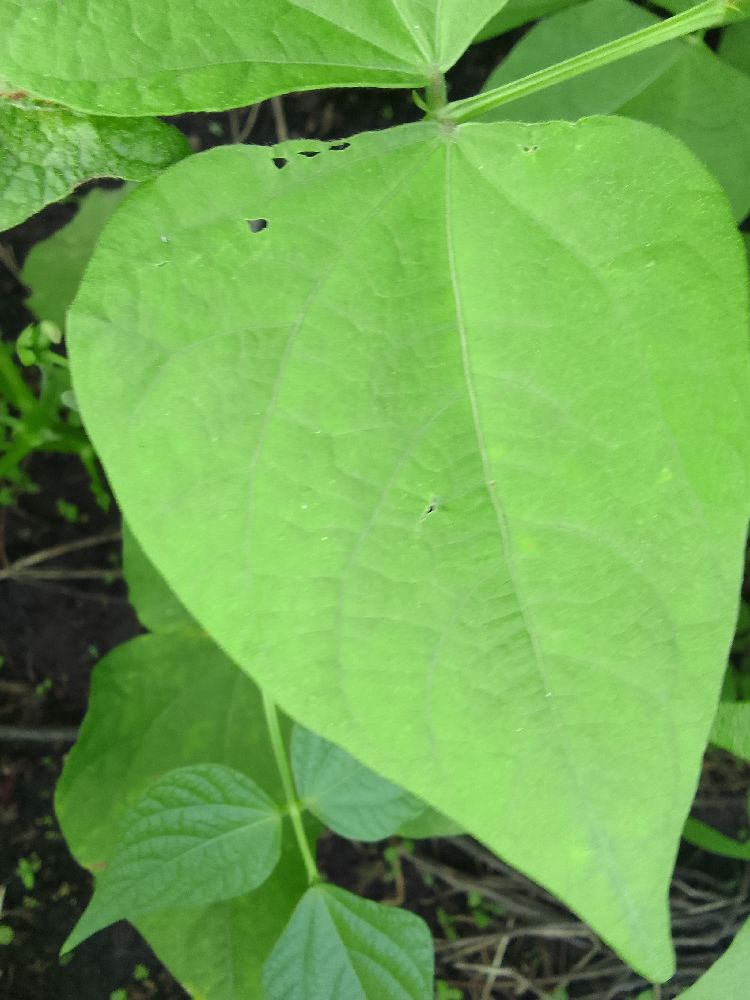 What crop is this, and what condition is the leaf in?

common bean, healthy
